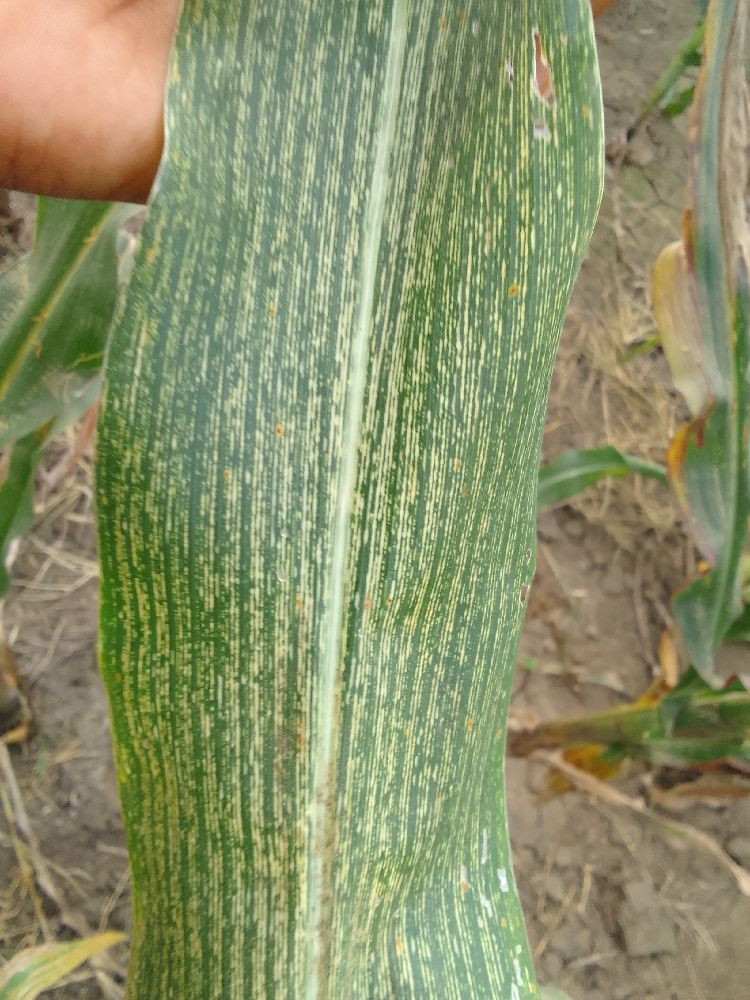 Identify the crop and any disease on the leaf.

maize, maize streak virus
